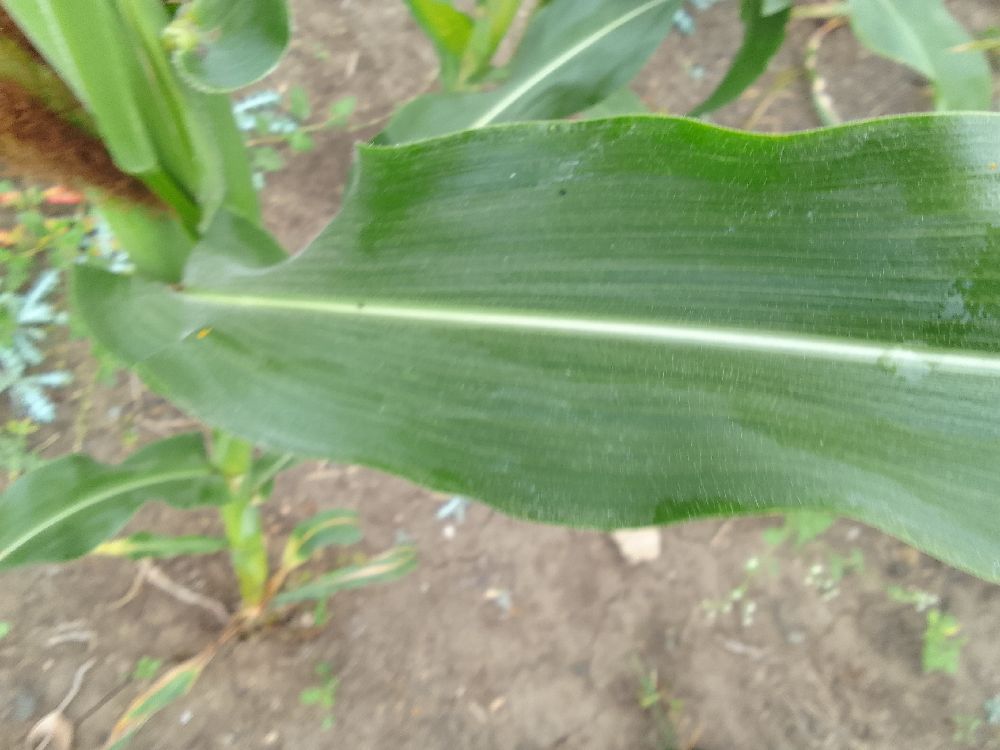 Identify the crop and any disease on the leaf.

maize, healthy
